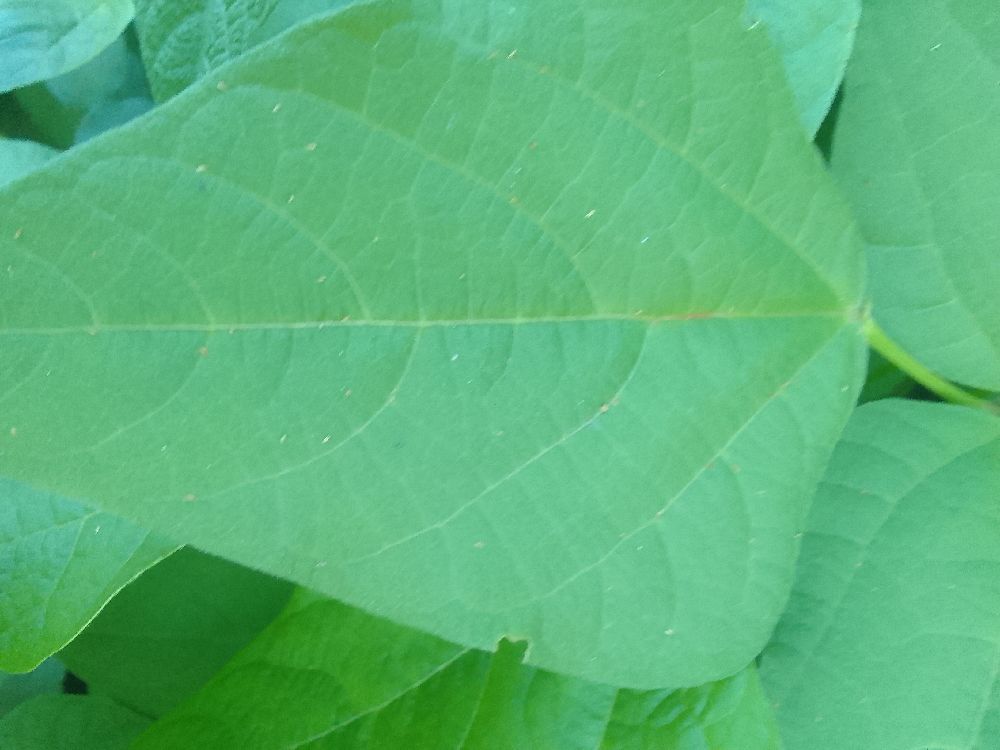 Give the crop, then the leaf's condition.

common bean, healthy
